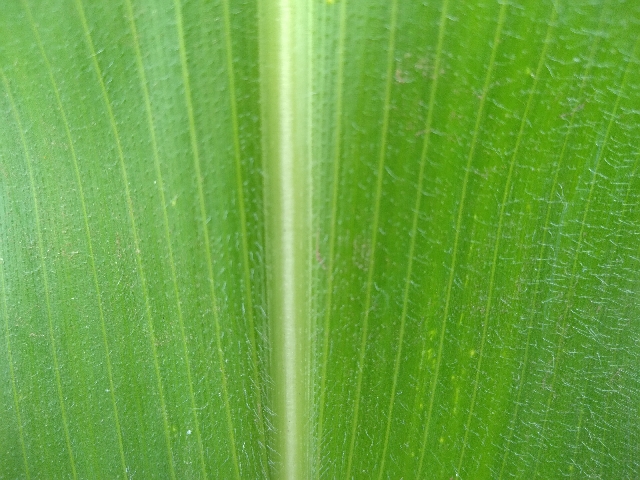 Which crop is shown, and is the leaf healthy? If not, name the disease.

maize, healthy
